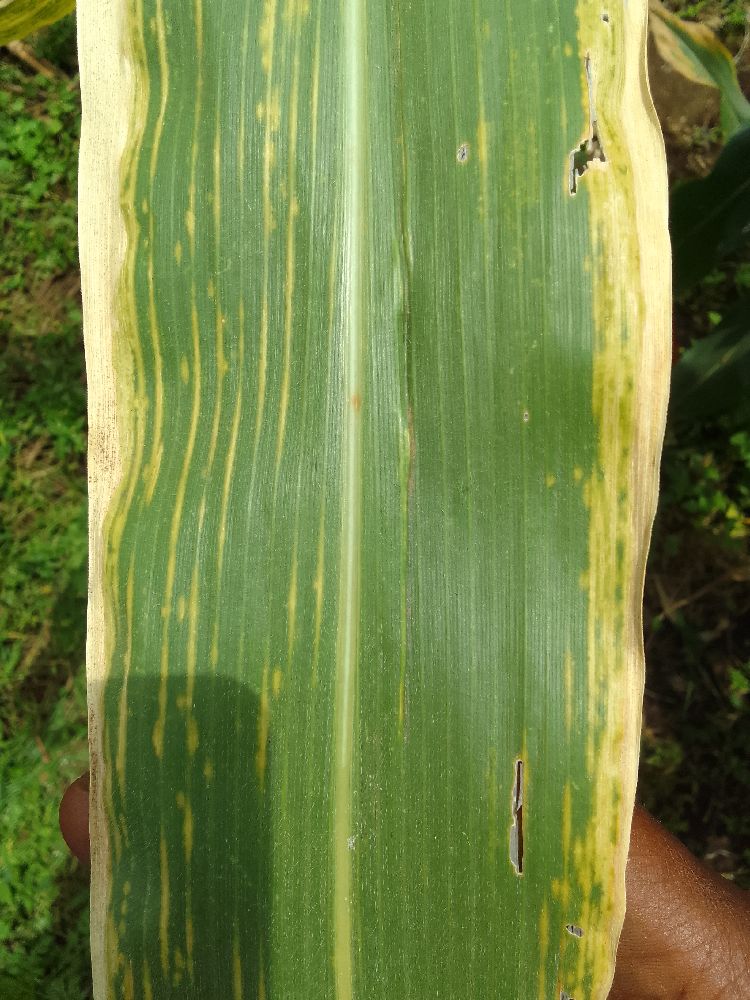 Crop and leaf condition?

maize, maize lethal necrosis
